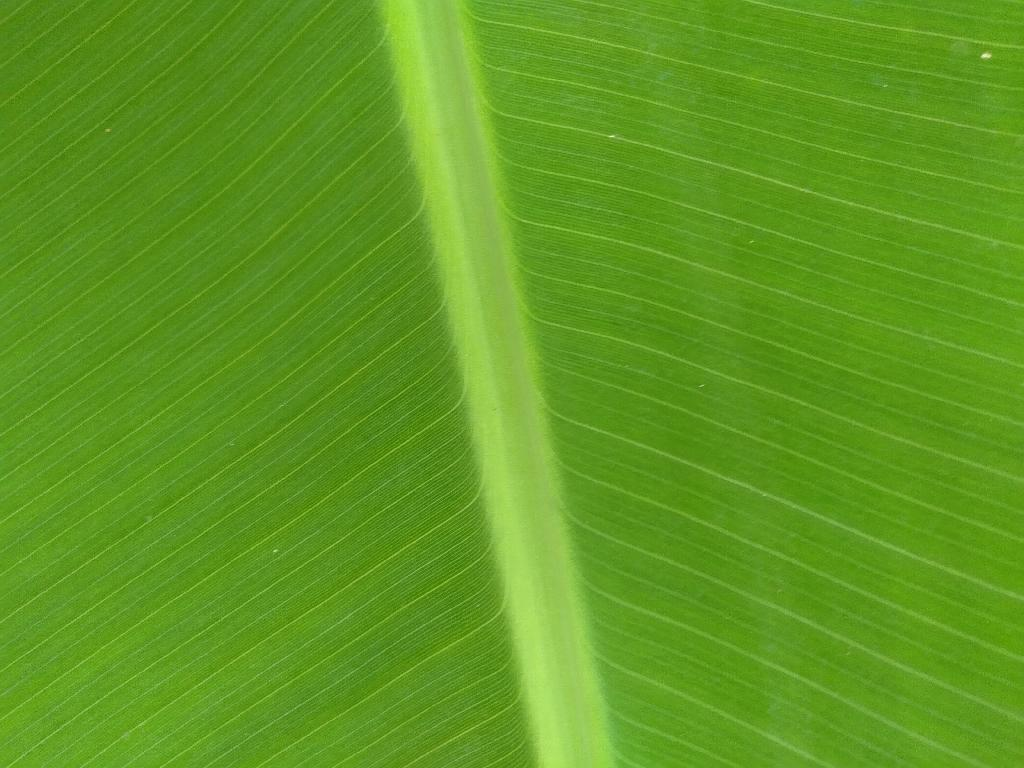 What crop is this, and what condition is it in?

banana, healthy
